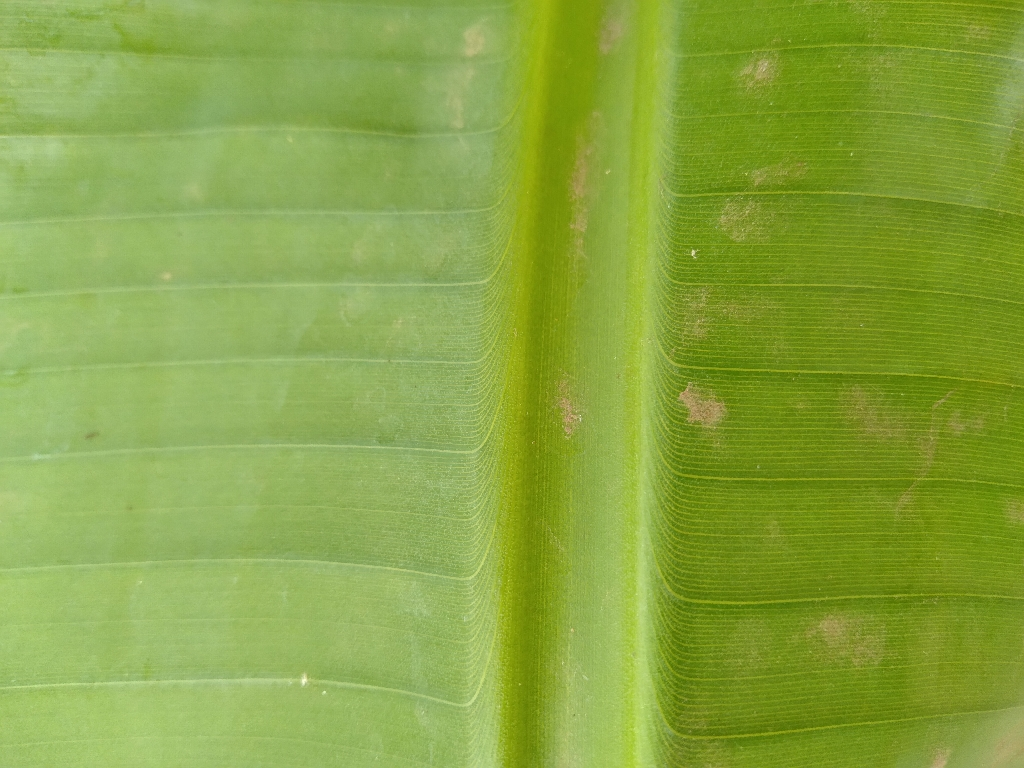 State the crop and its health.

banana, healthy
